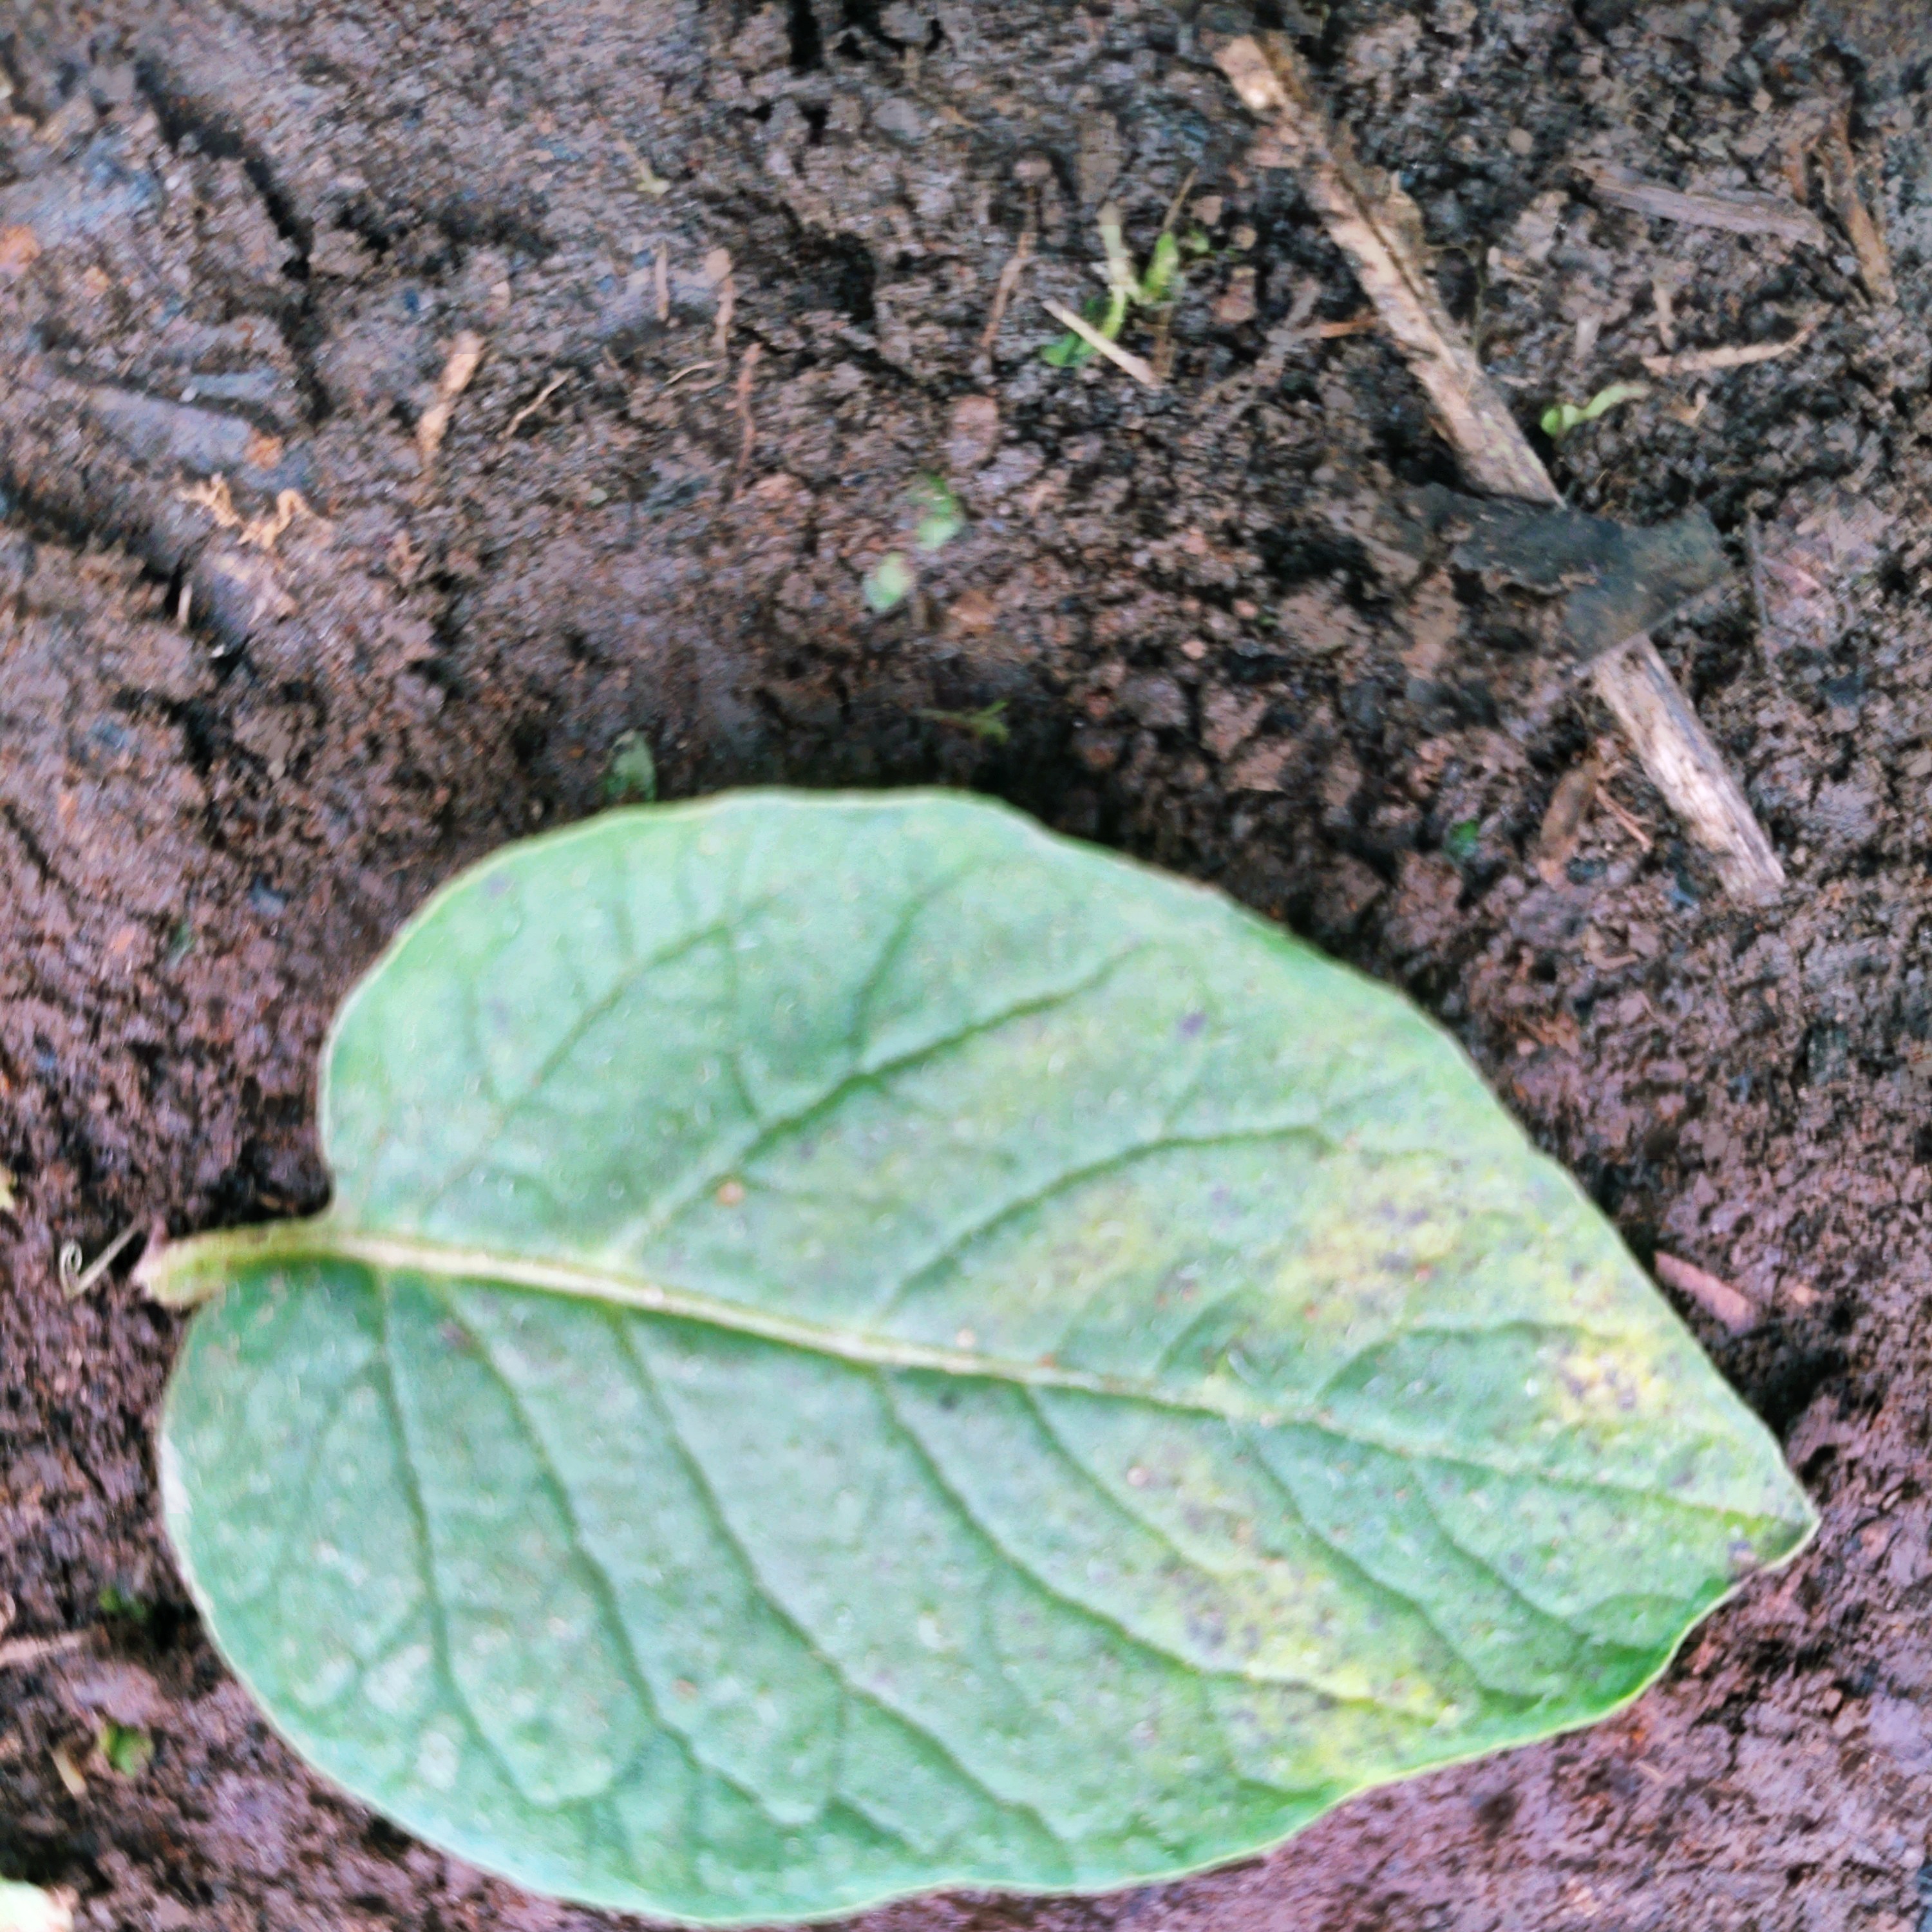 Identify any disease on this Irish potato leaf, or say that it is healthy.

late blight
